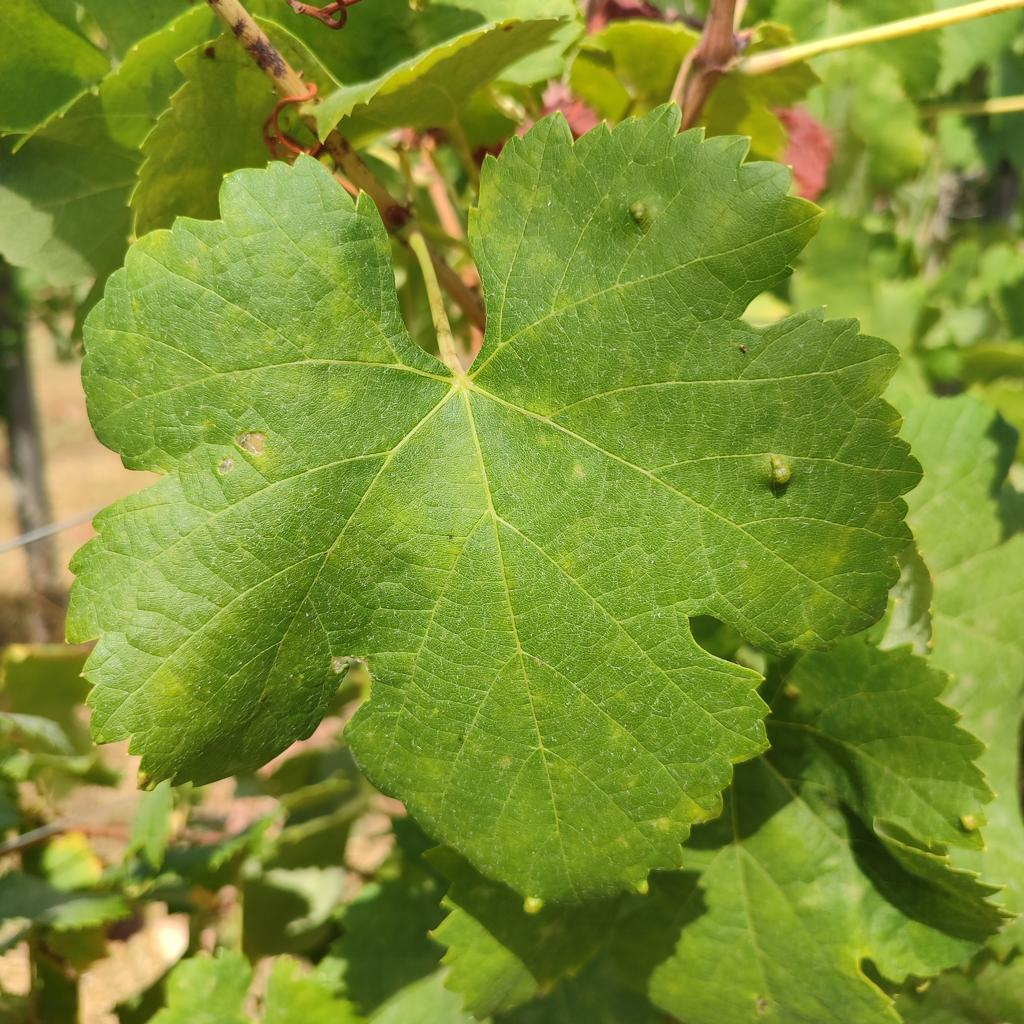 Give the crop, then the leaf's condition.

grapevine, erineum mite
